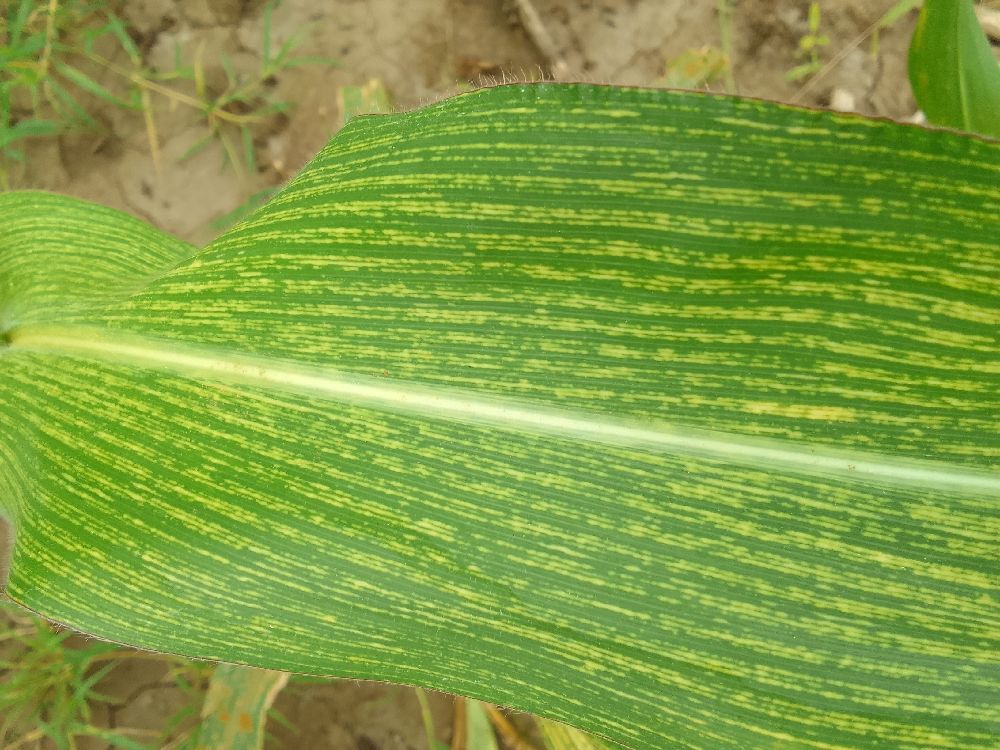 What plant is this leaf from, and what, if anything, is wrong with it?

maize, maize streak virus
